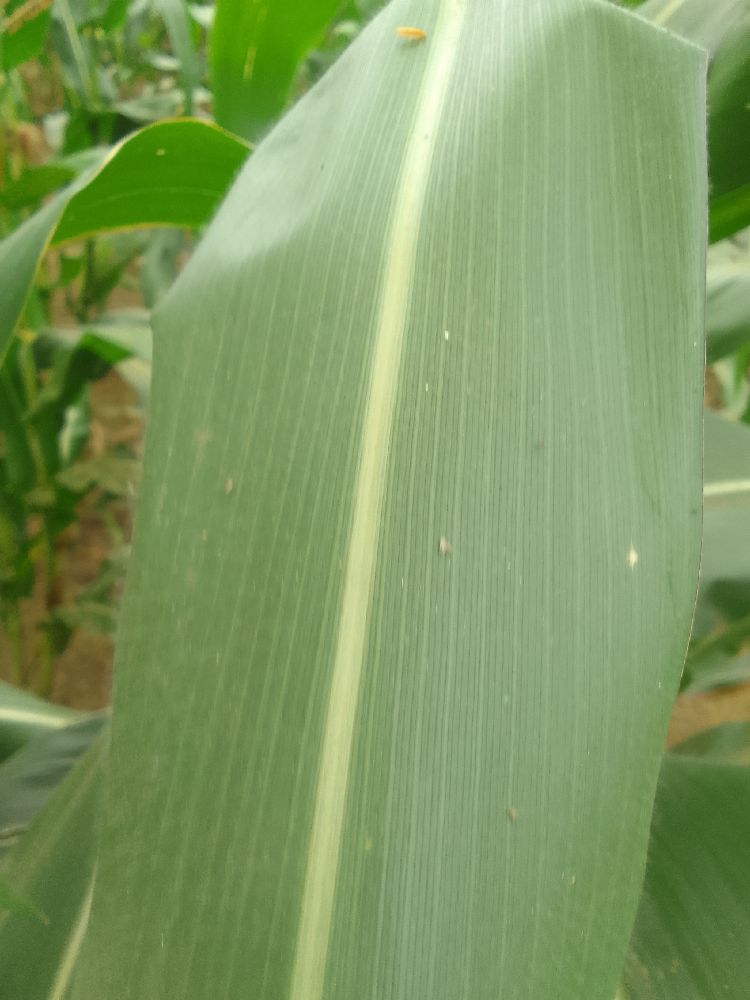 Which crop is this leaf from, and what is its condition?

maize, healthy
